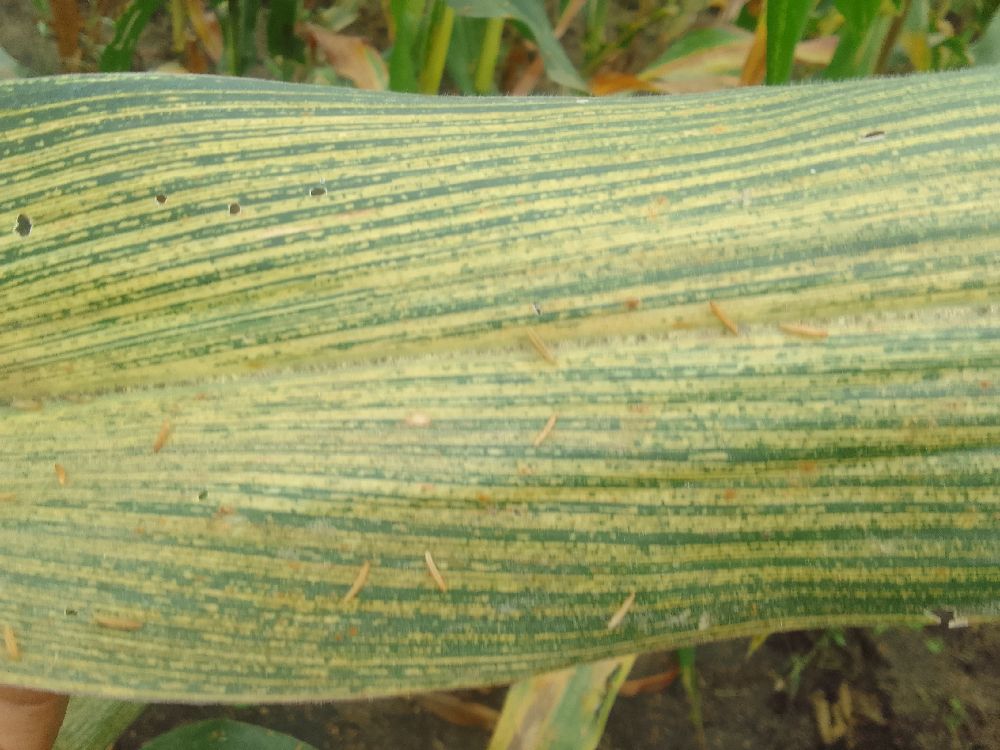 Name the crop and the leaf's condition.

maize, maize streak virus
